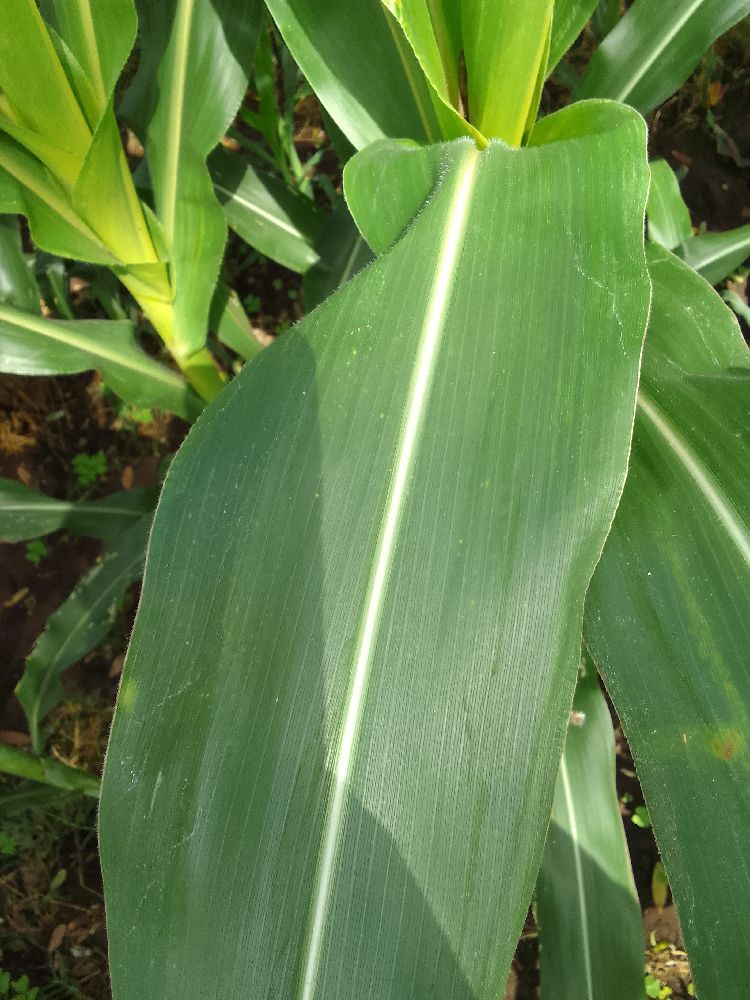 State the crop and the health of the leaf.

maize, healthy
